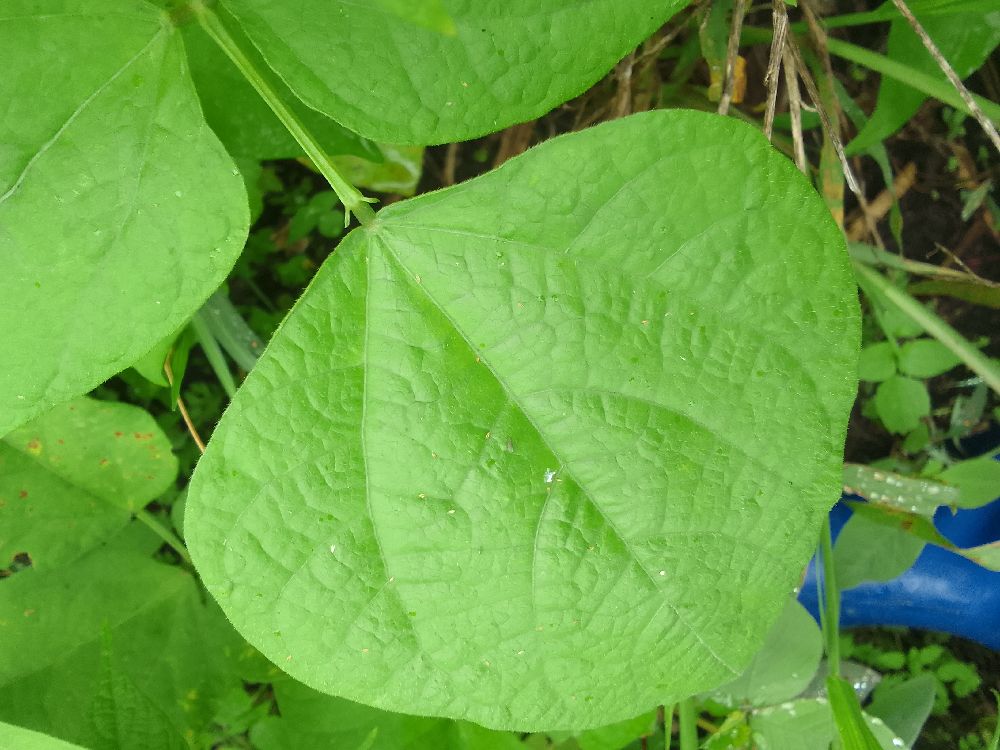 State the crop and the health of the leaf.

common bean, healthy
